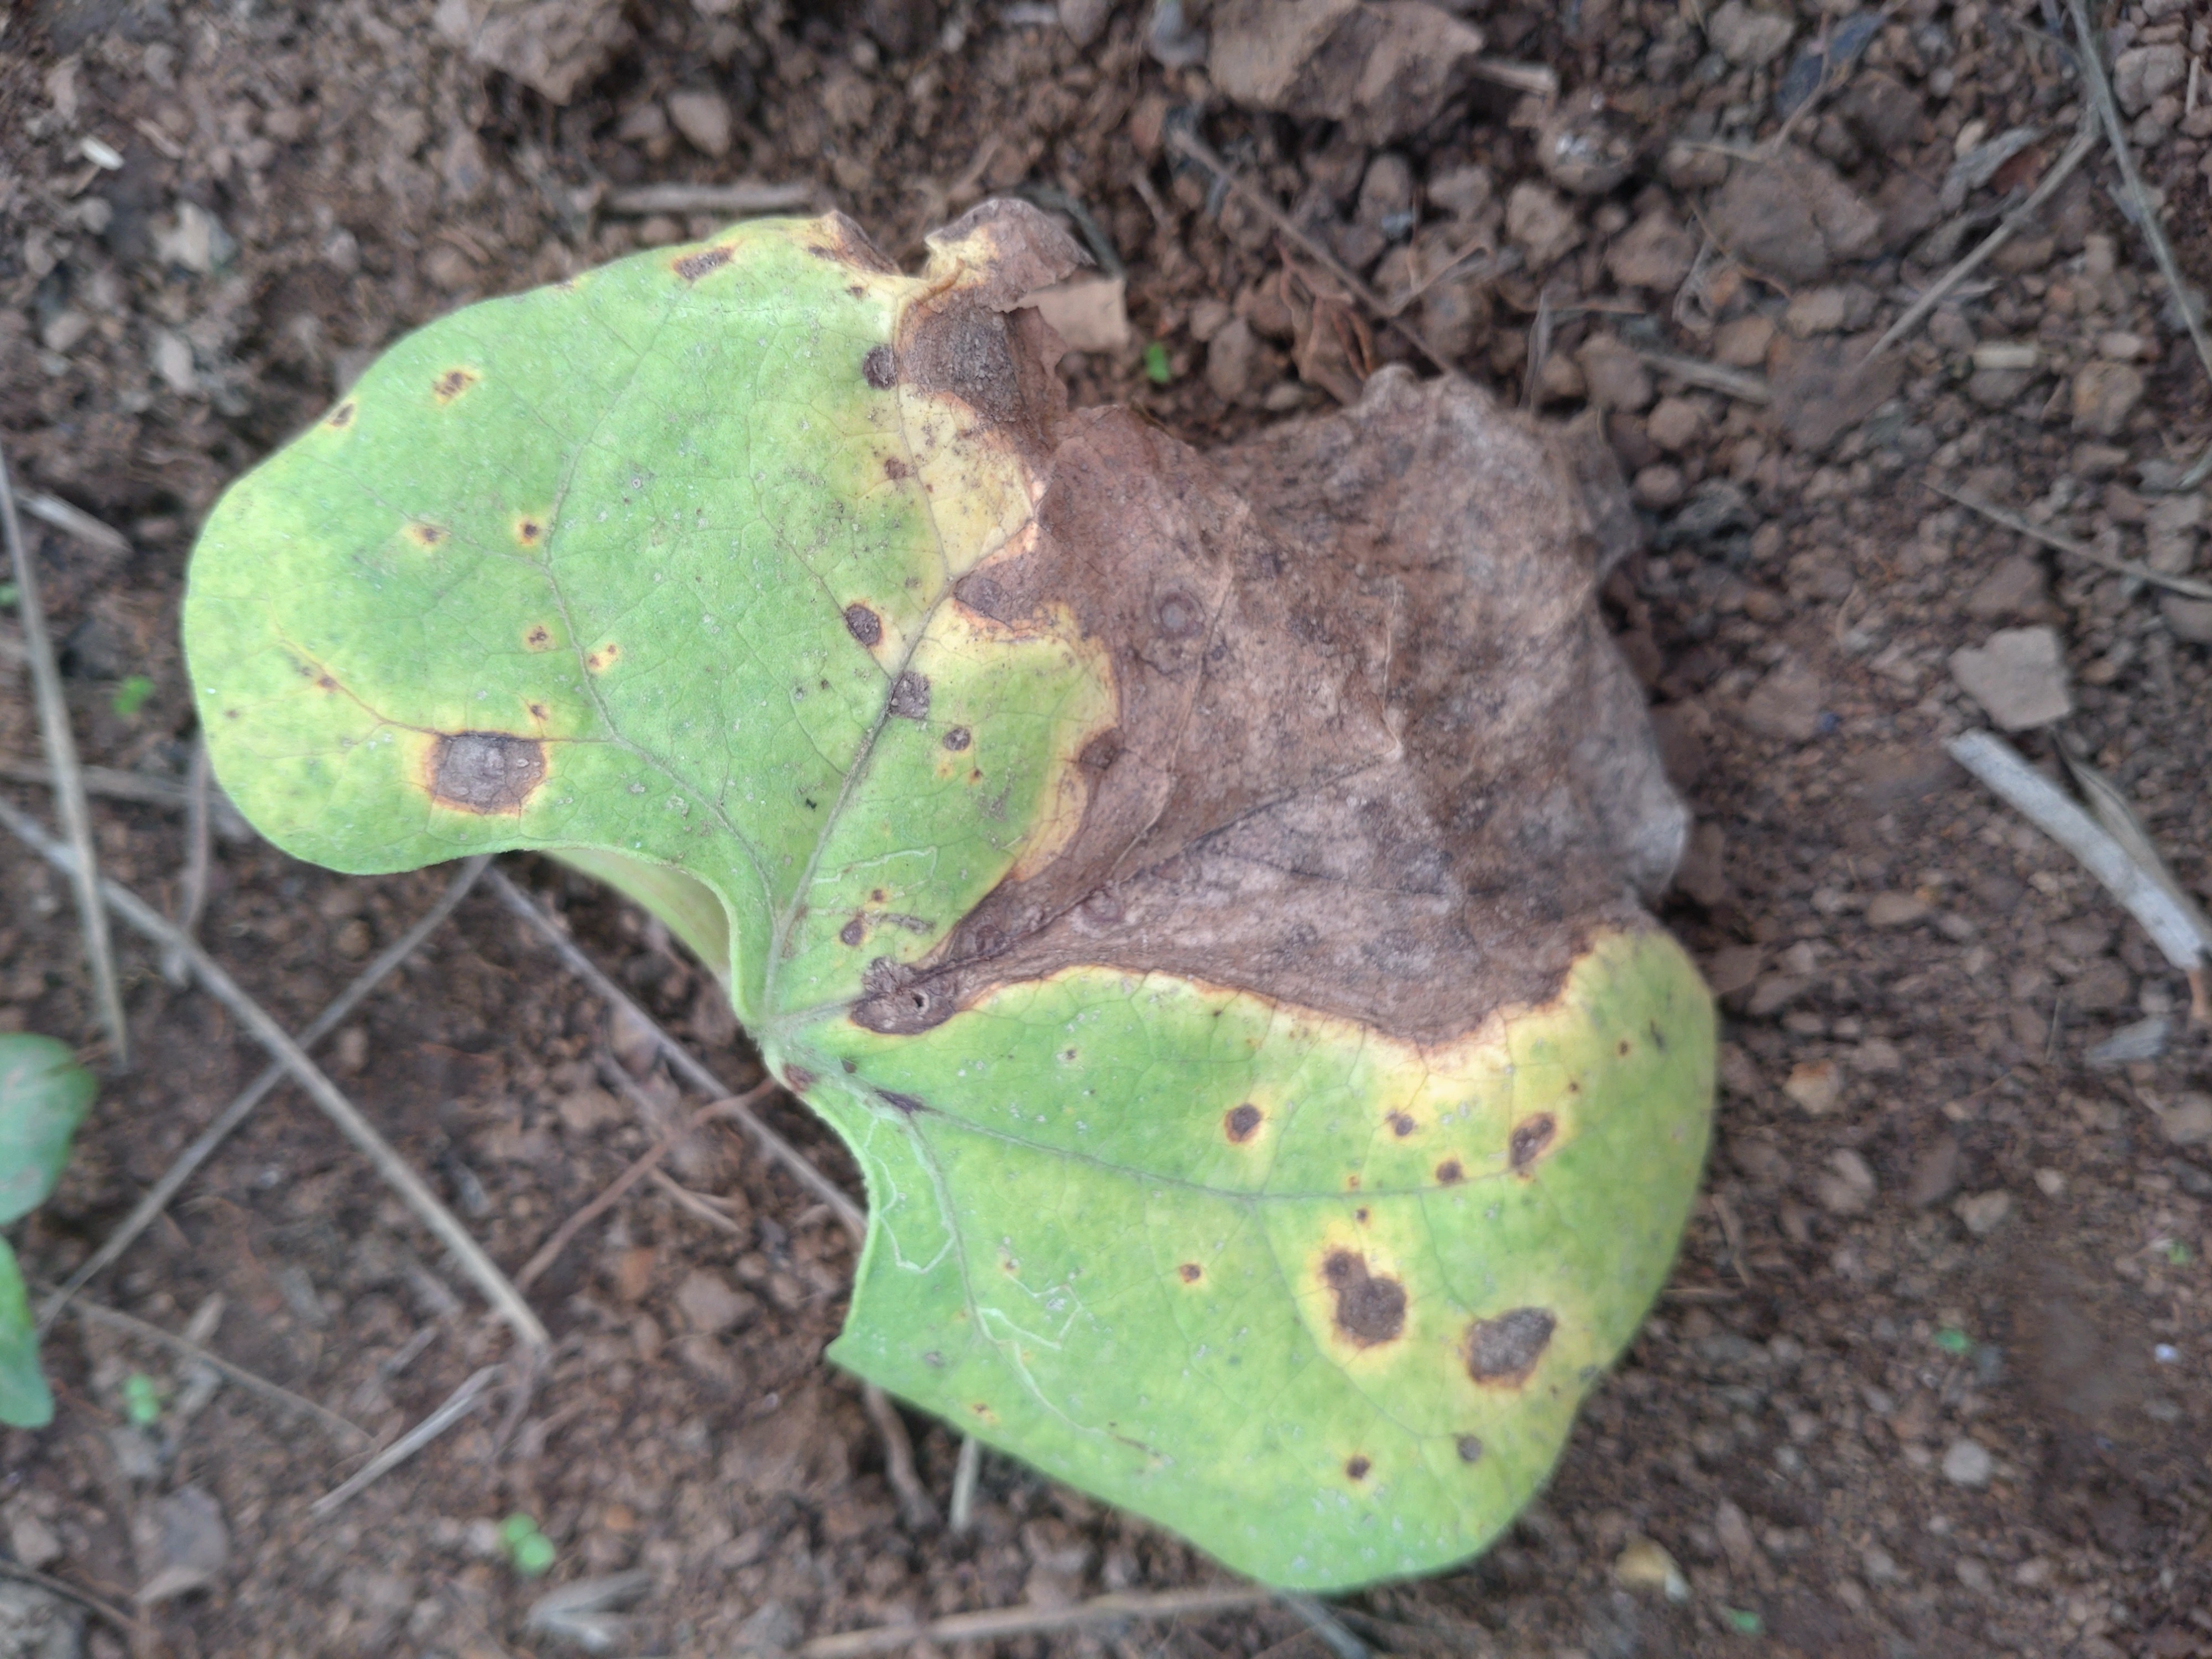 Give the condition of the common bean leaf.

rust
